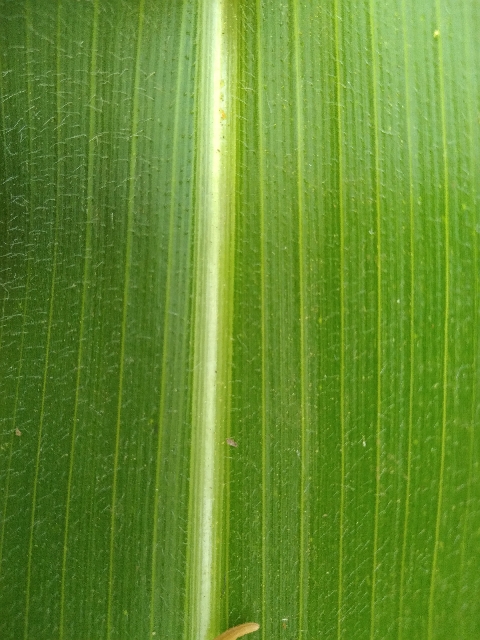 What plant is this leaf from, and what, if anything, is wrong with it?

maize, healthy
